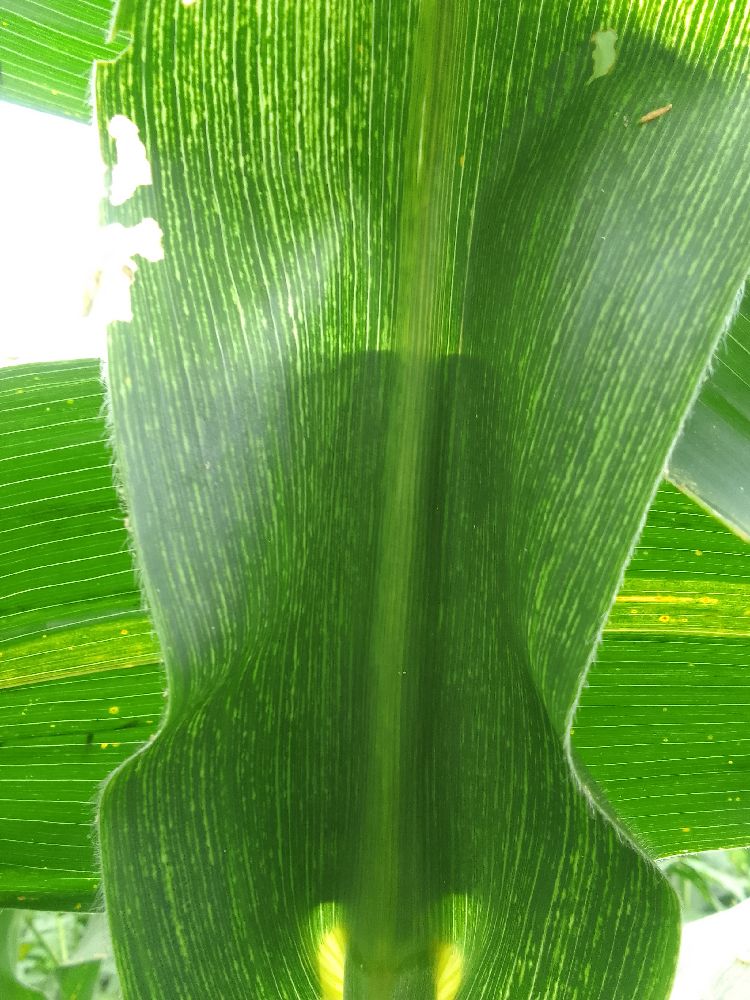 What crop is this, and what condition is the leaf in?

maize, maize streak virus
